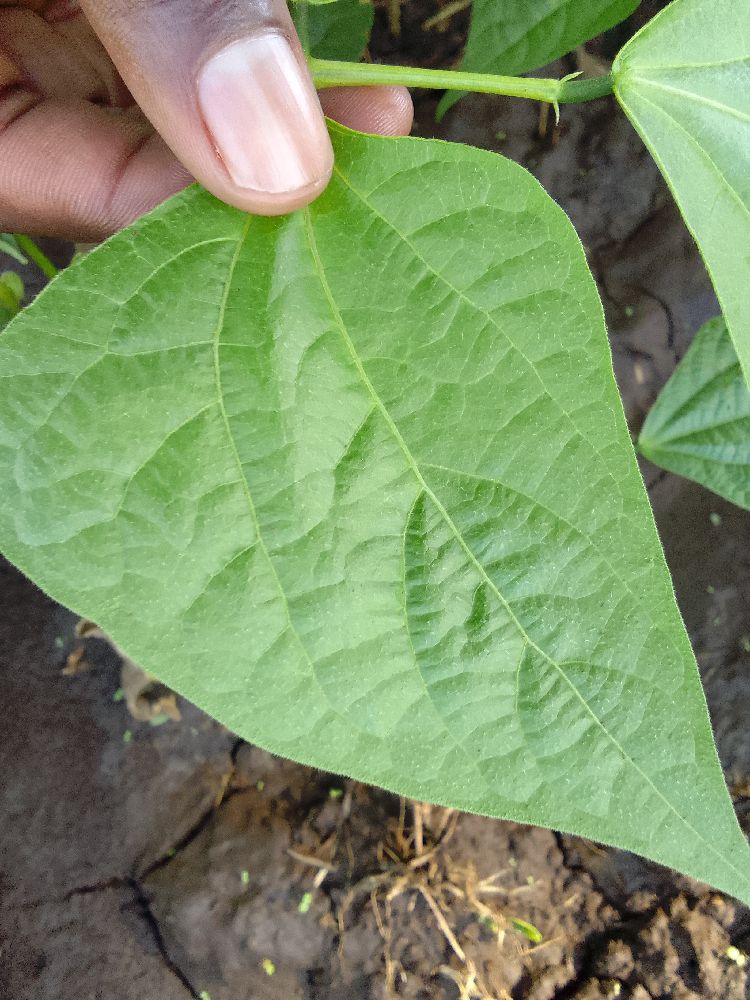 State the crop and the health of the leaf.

common bean, healthy
